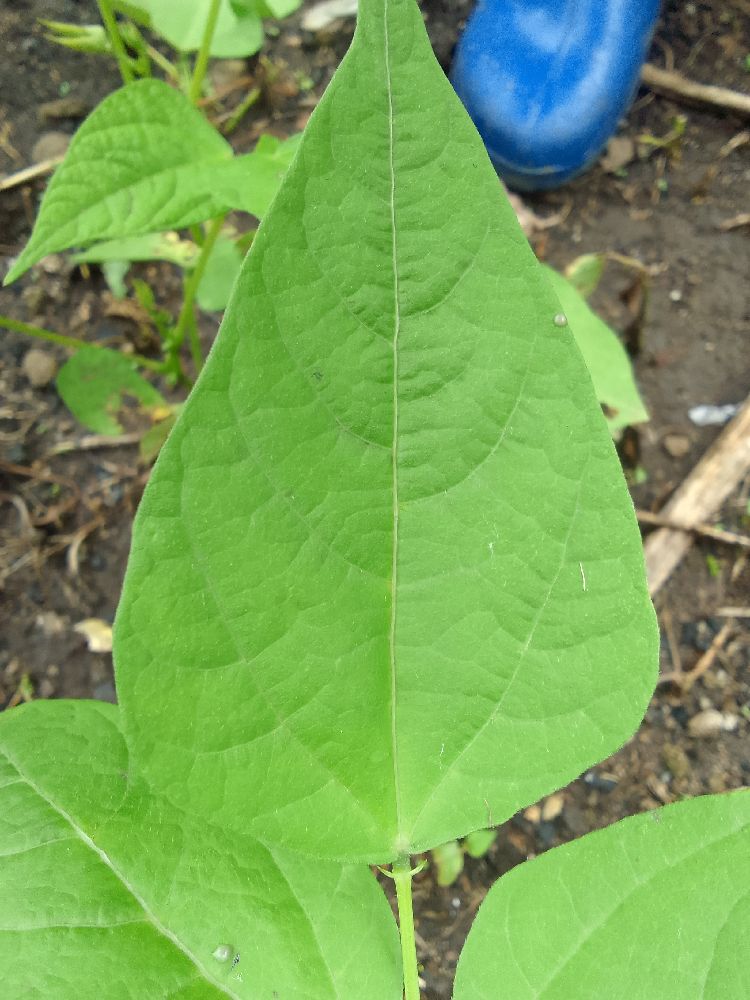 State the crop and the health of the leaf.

common bean, healthy
